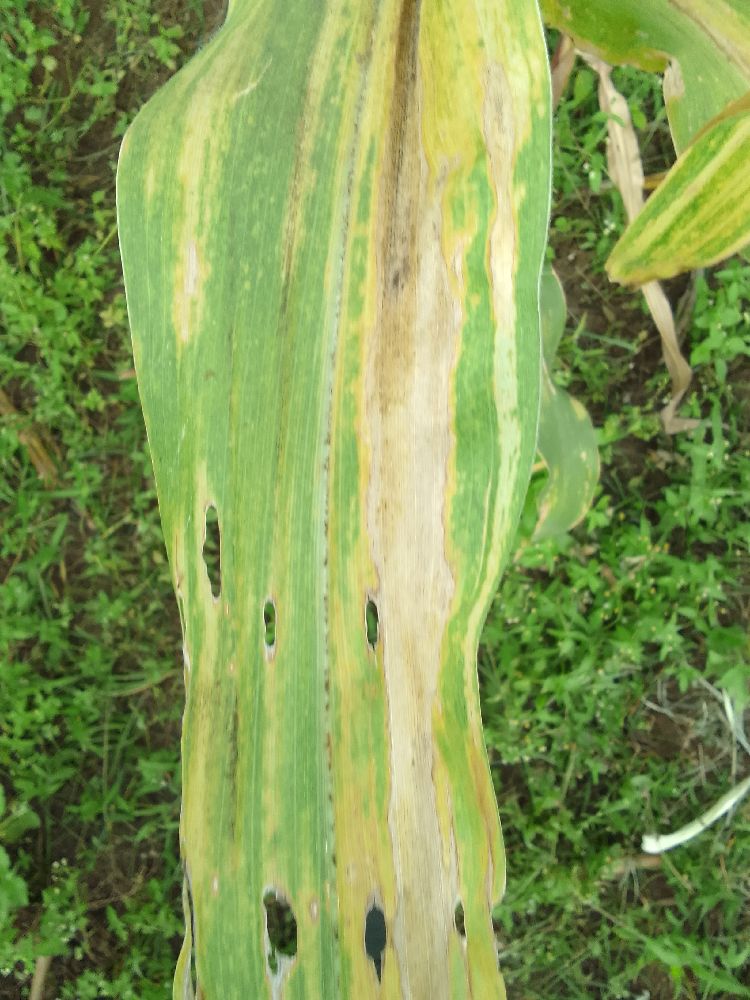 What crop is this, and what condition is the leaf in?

maize, maize lethal necrosis
